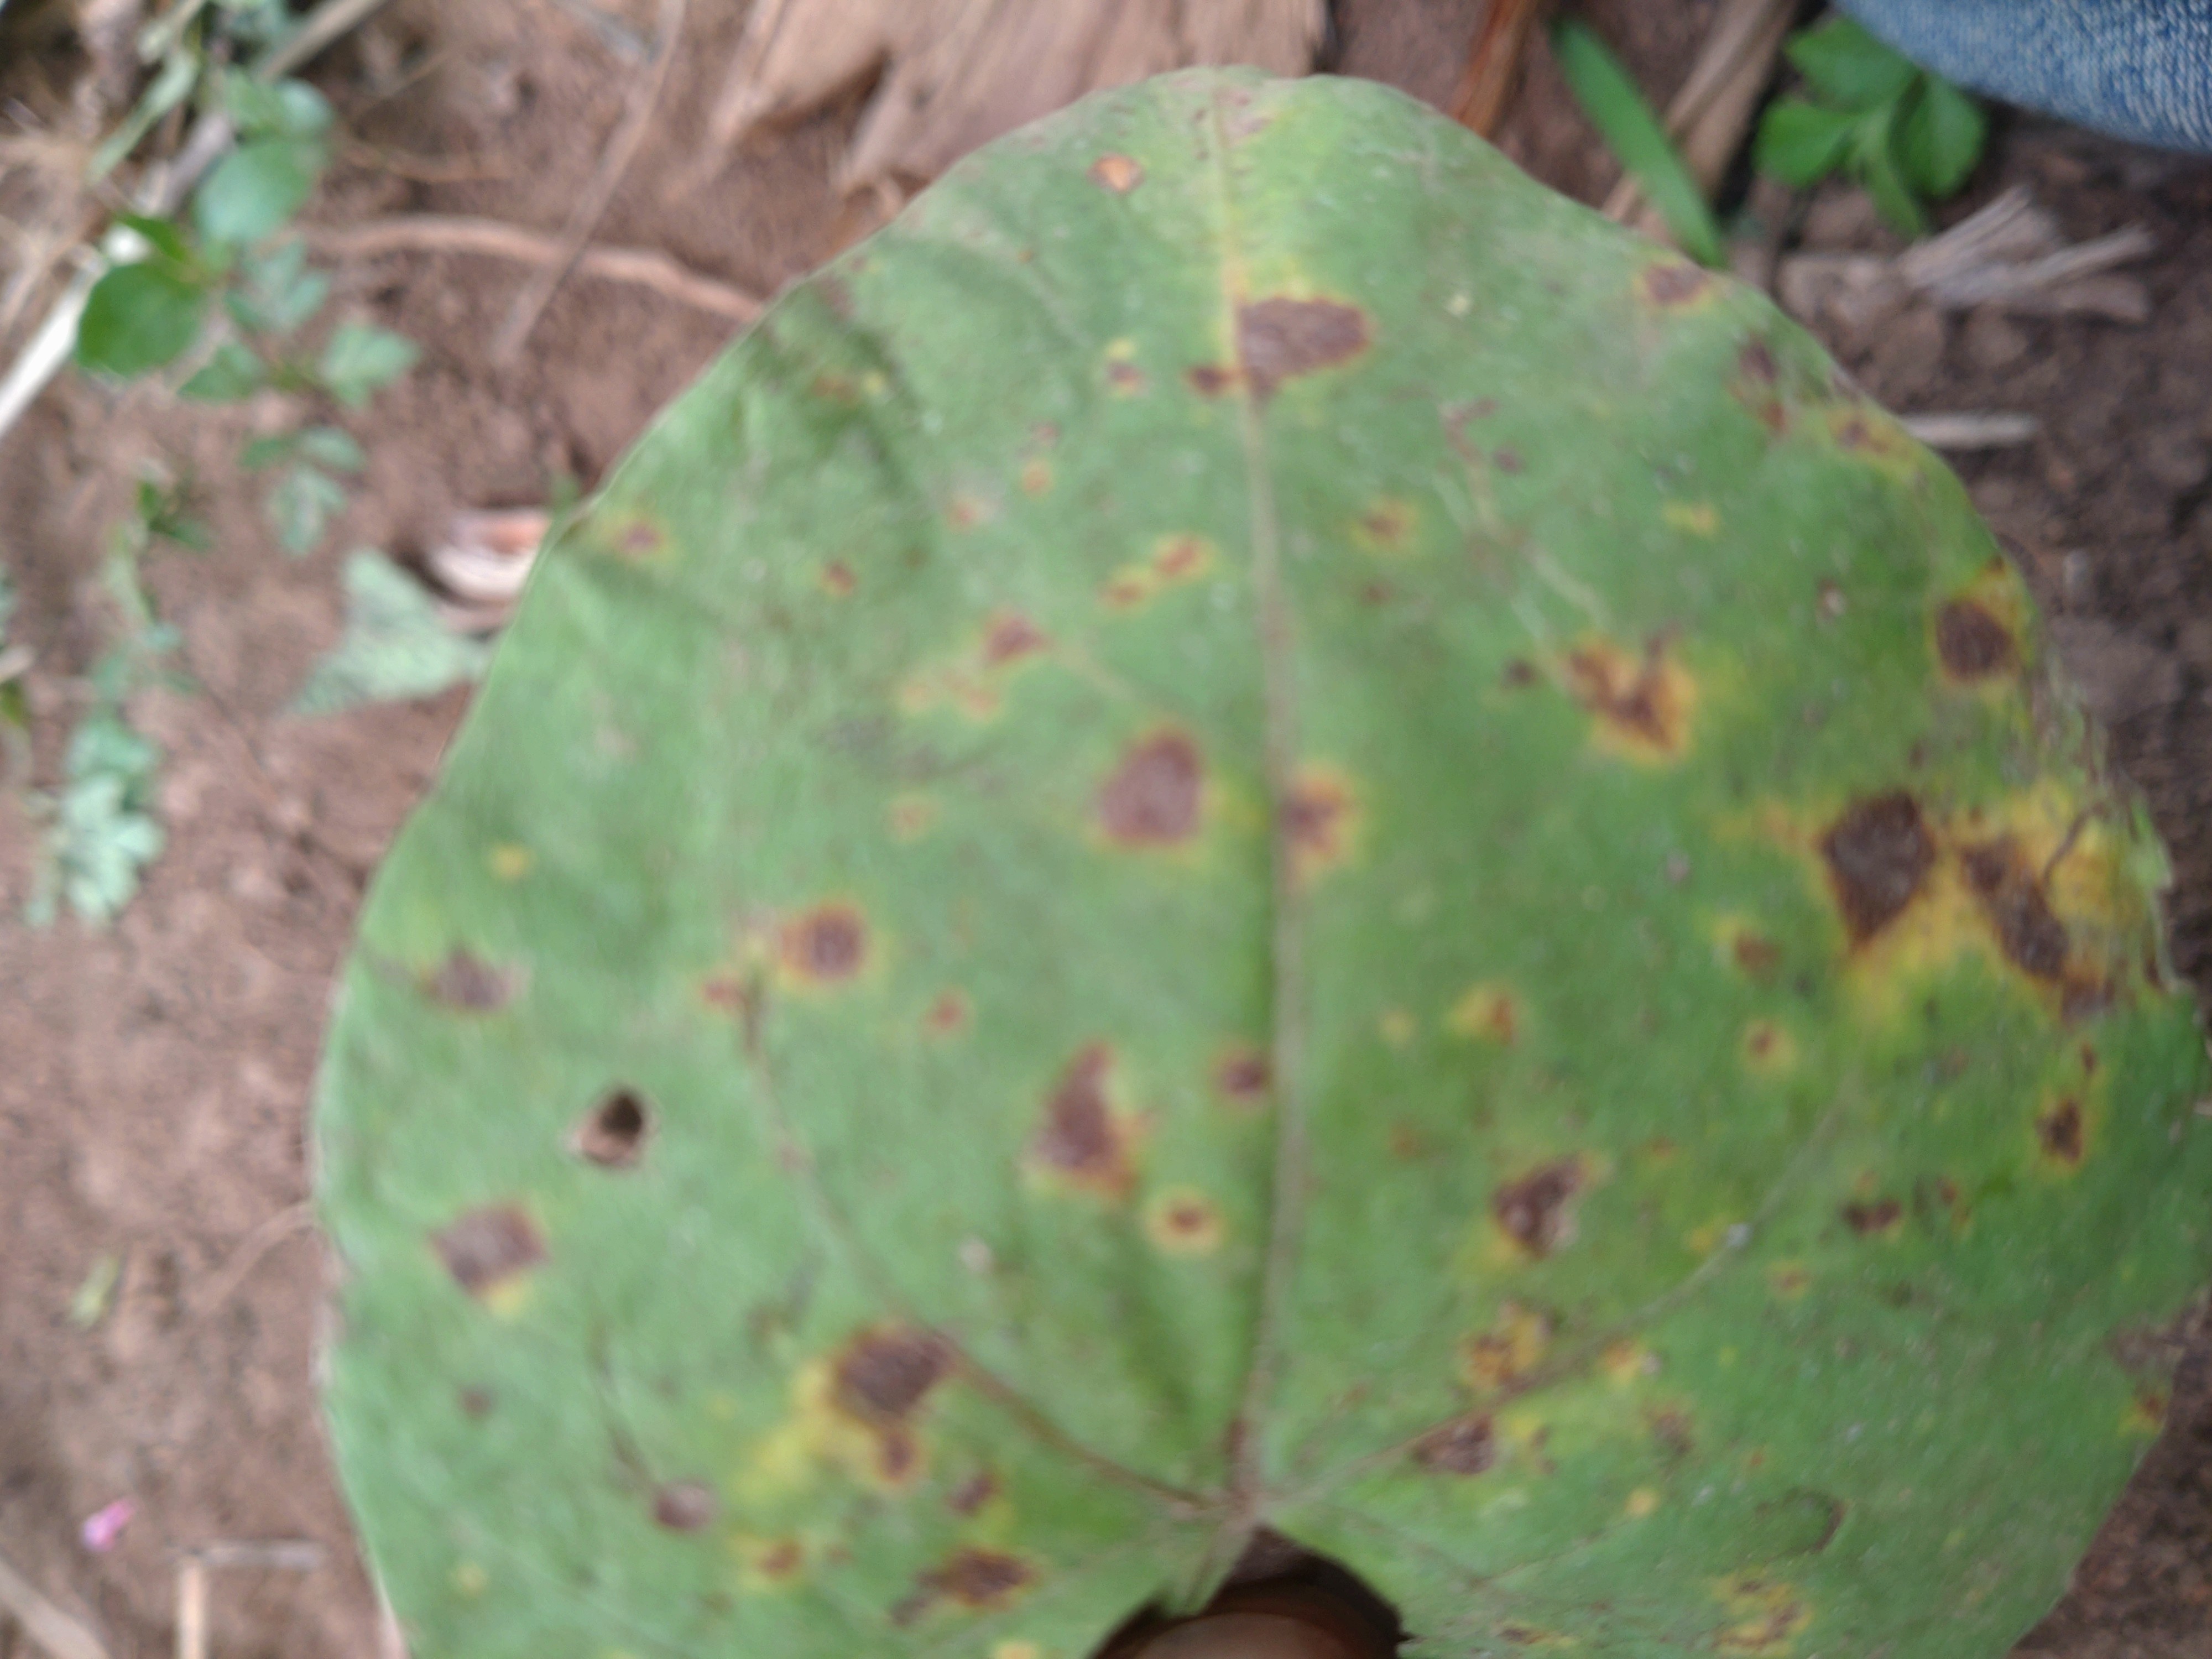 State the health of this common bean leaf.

rust
